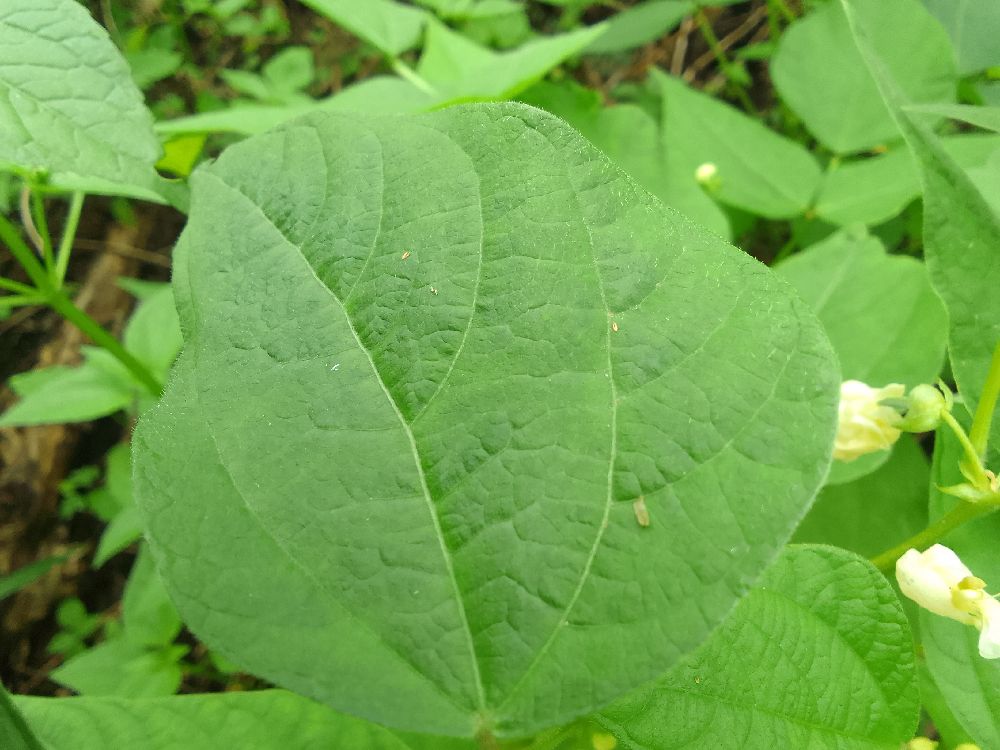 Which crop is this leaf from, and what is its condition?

common bean, healthy
